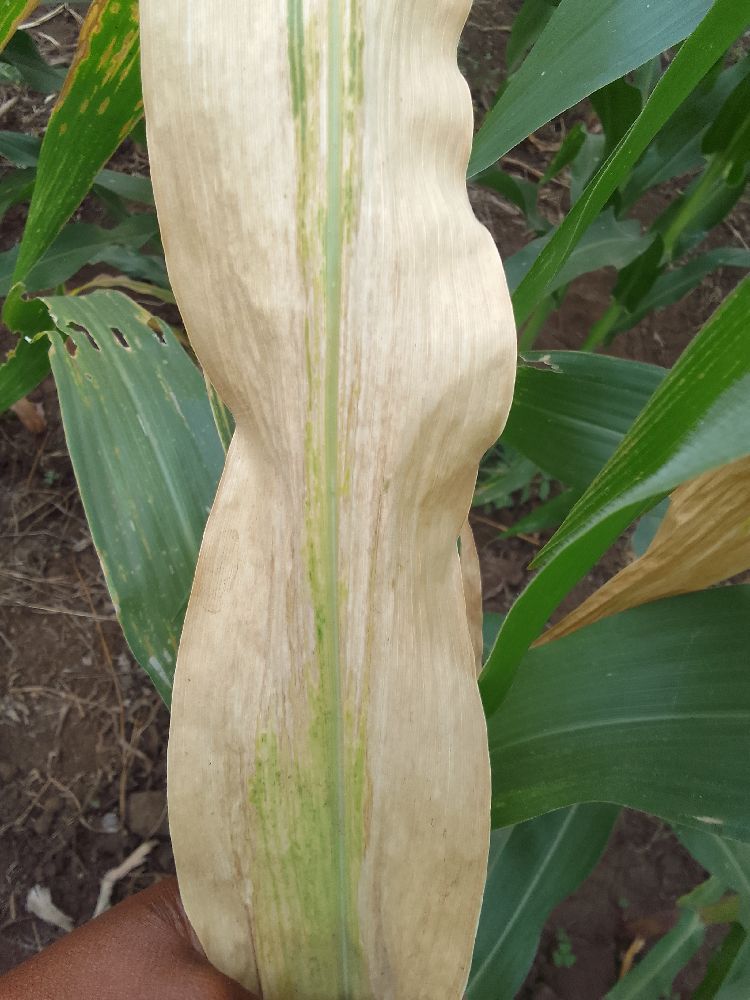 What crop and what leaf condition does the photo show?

maize, maize lethal necrosis
